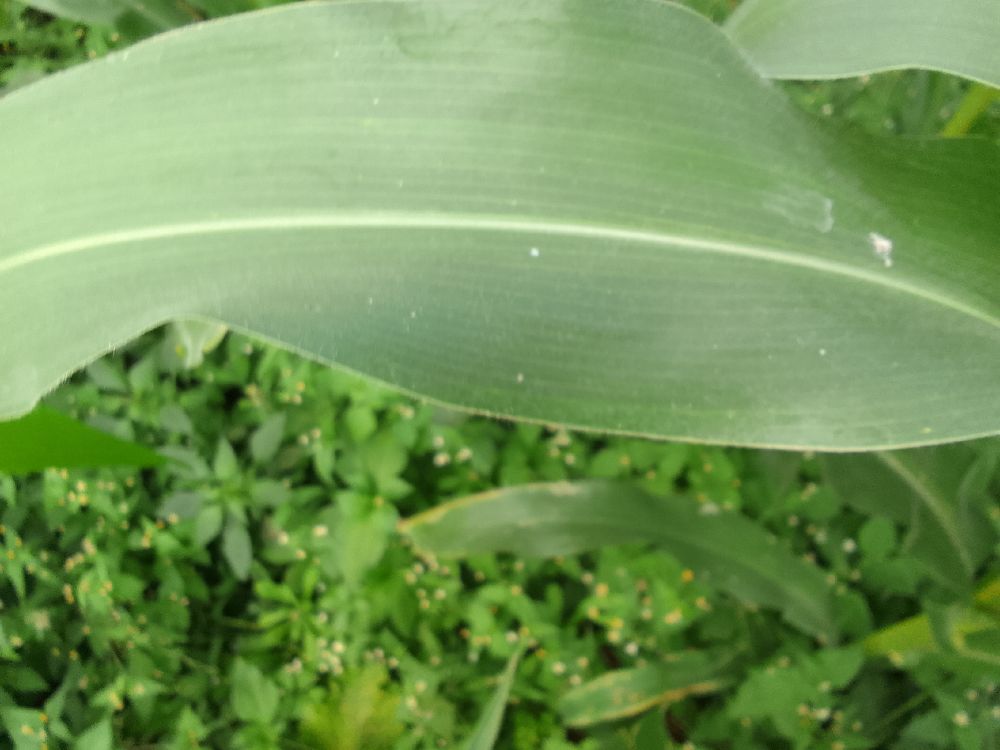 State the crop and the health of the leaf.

maize, healthy
